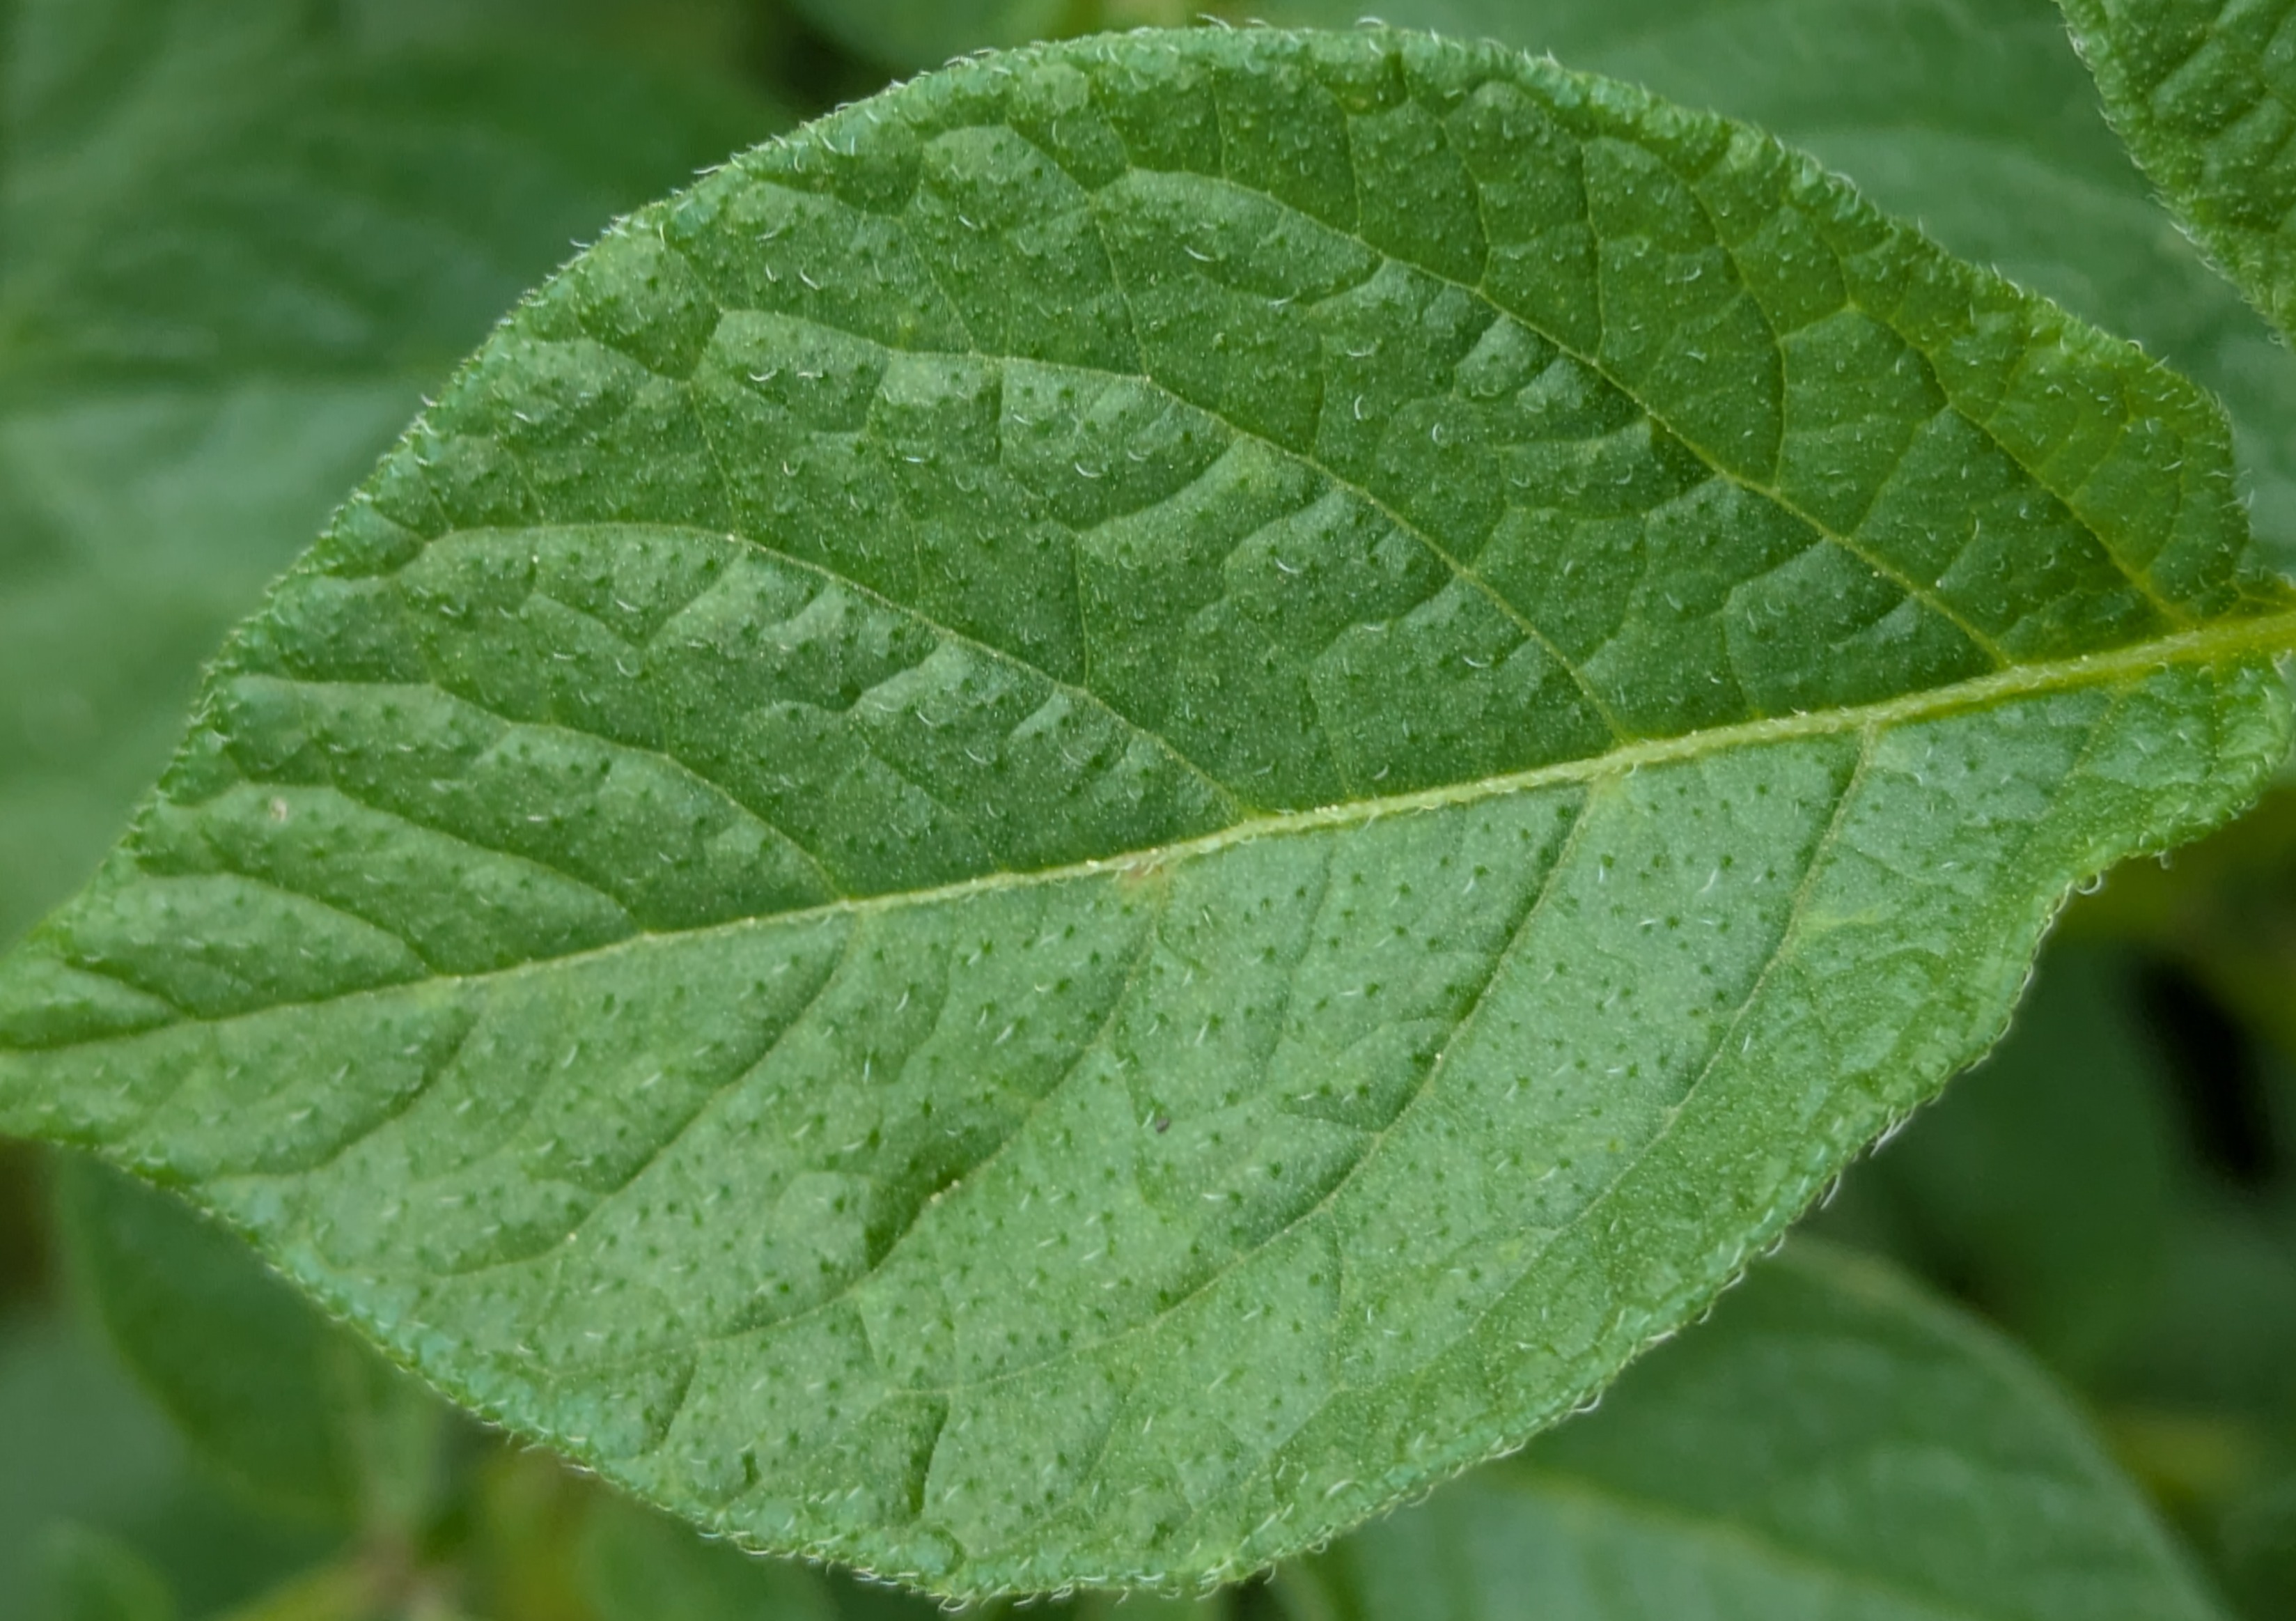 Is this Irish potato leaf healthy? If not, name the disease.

healthy
